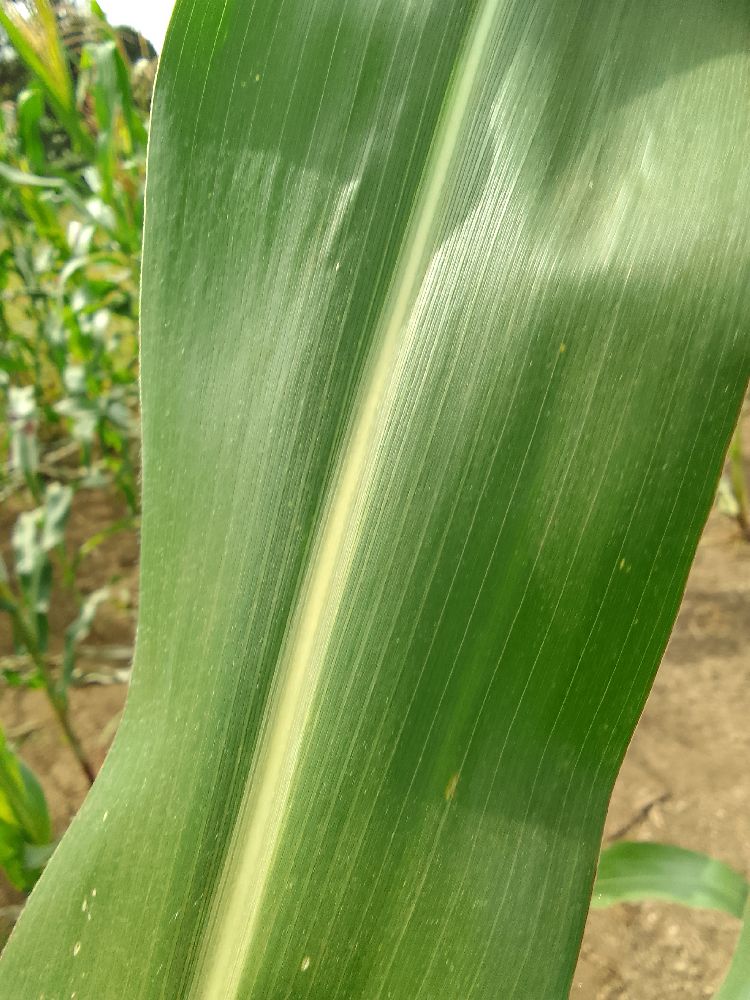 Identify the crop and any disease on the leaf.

maize, healthy
